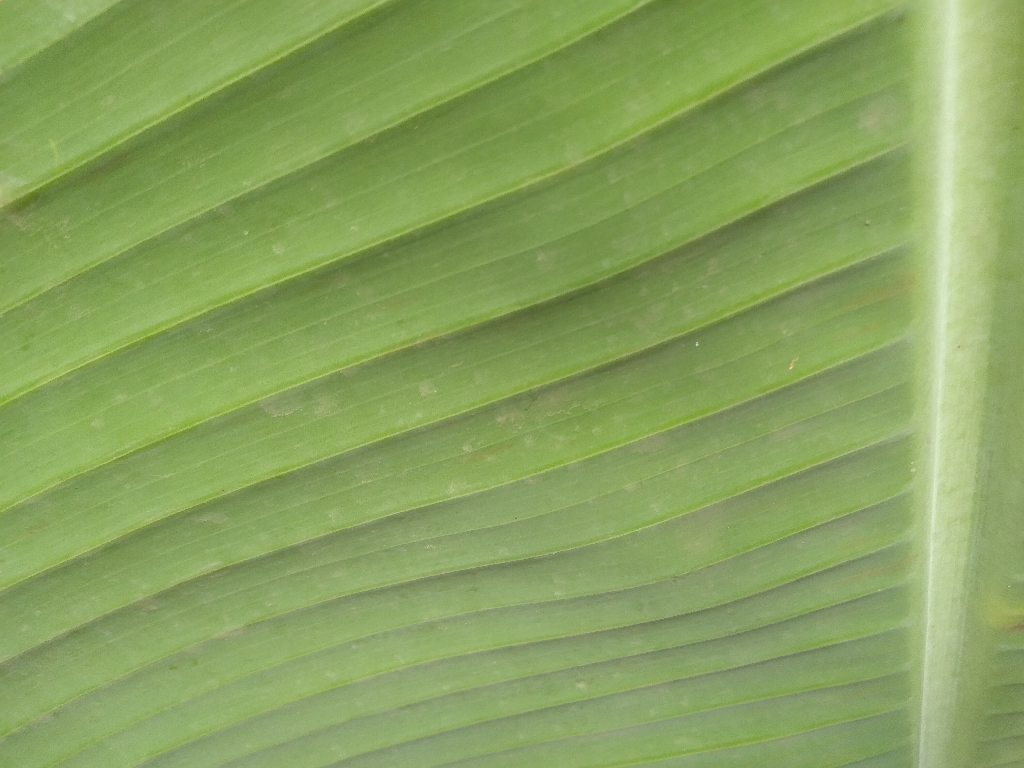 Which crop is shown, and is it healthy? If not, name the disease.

banana, healthy
